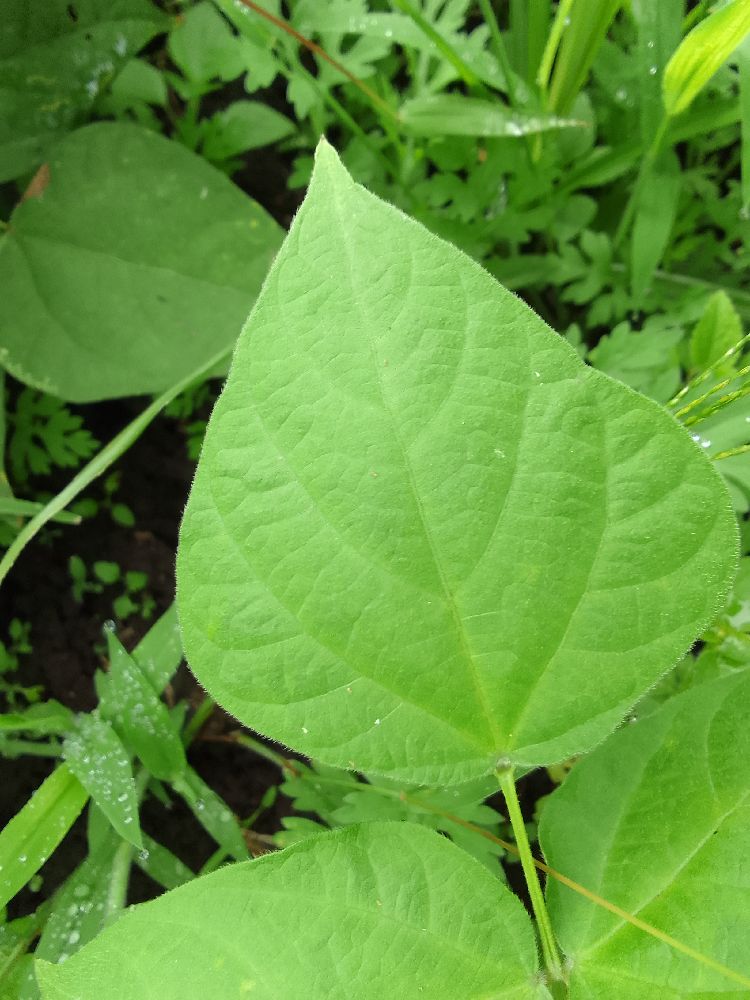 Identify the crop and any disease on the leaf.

common bean, healthy
